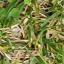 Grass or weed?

grass
